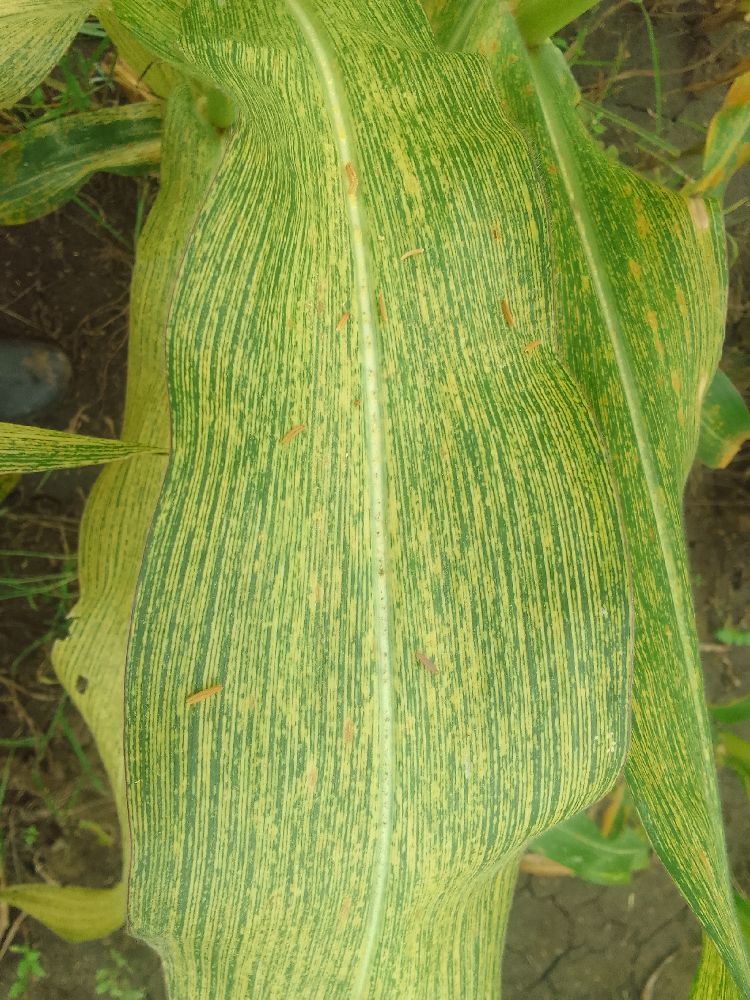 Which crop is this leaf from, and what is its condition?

maize, maize streak virus
